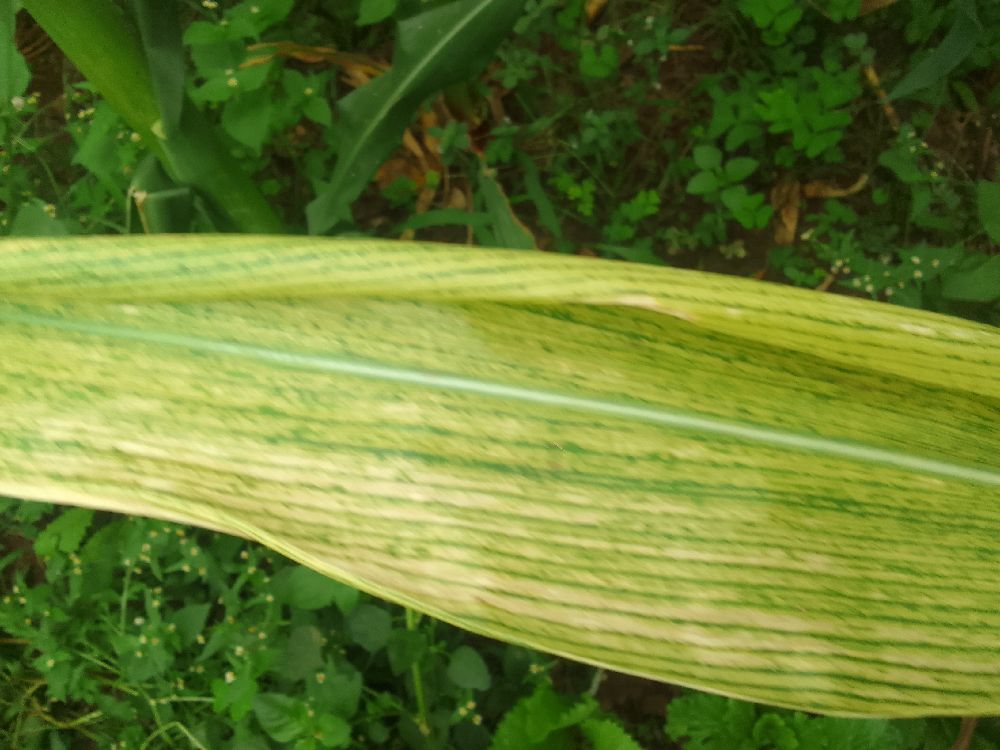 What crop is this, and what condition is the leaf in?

maize, maize lethal necrosis
